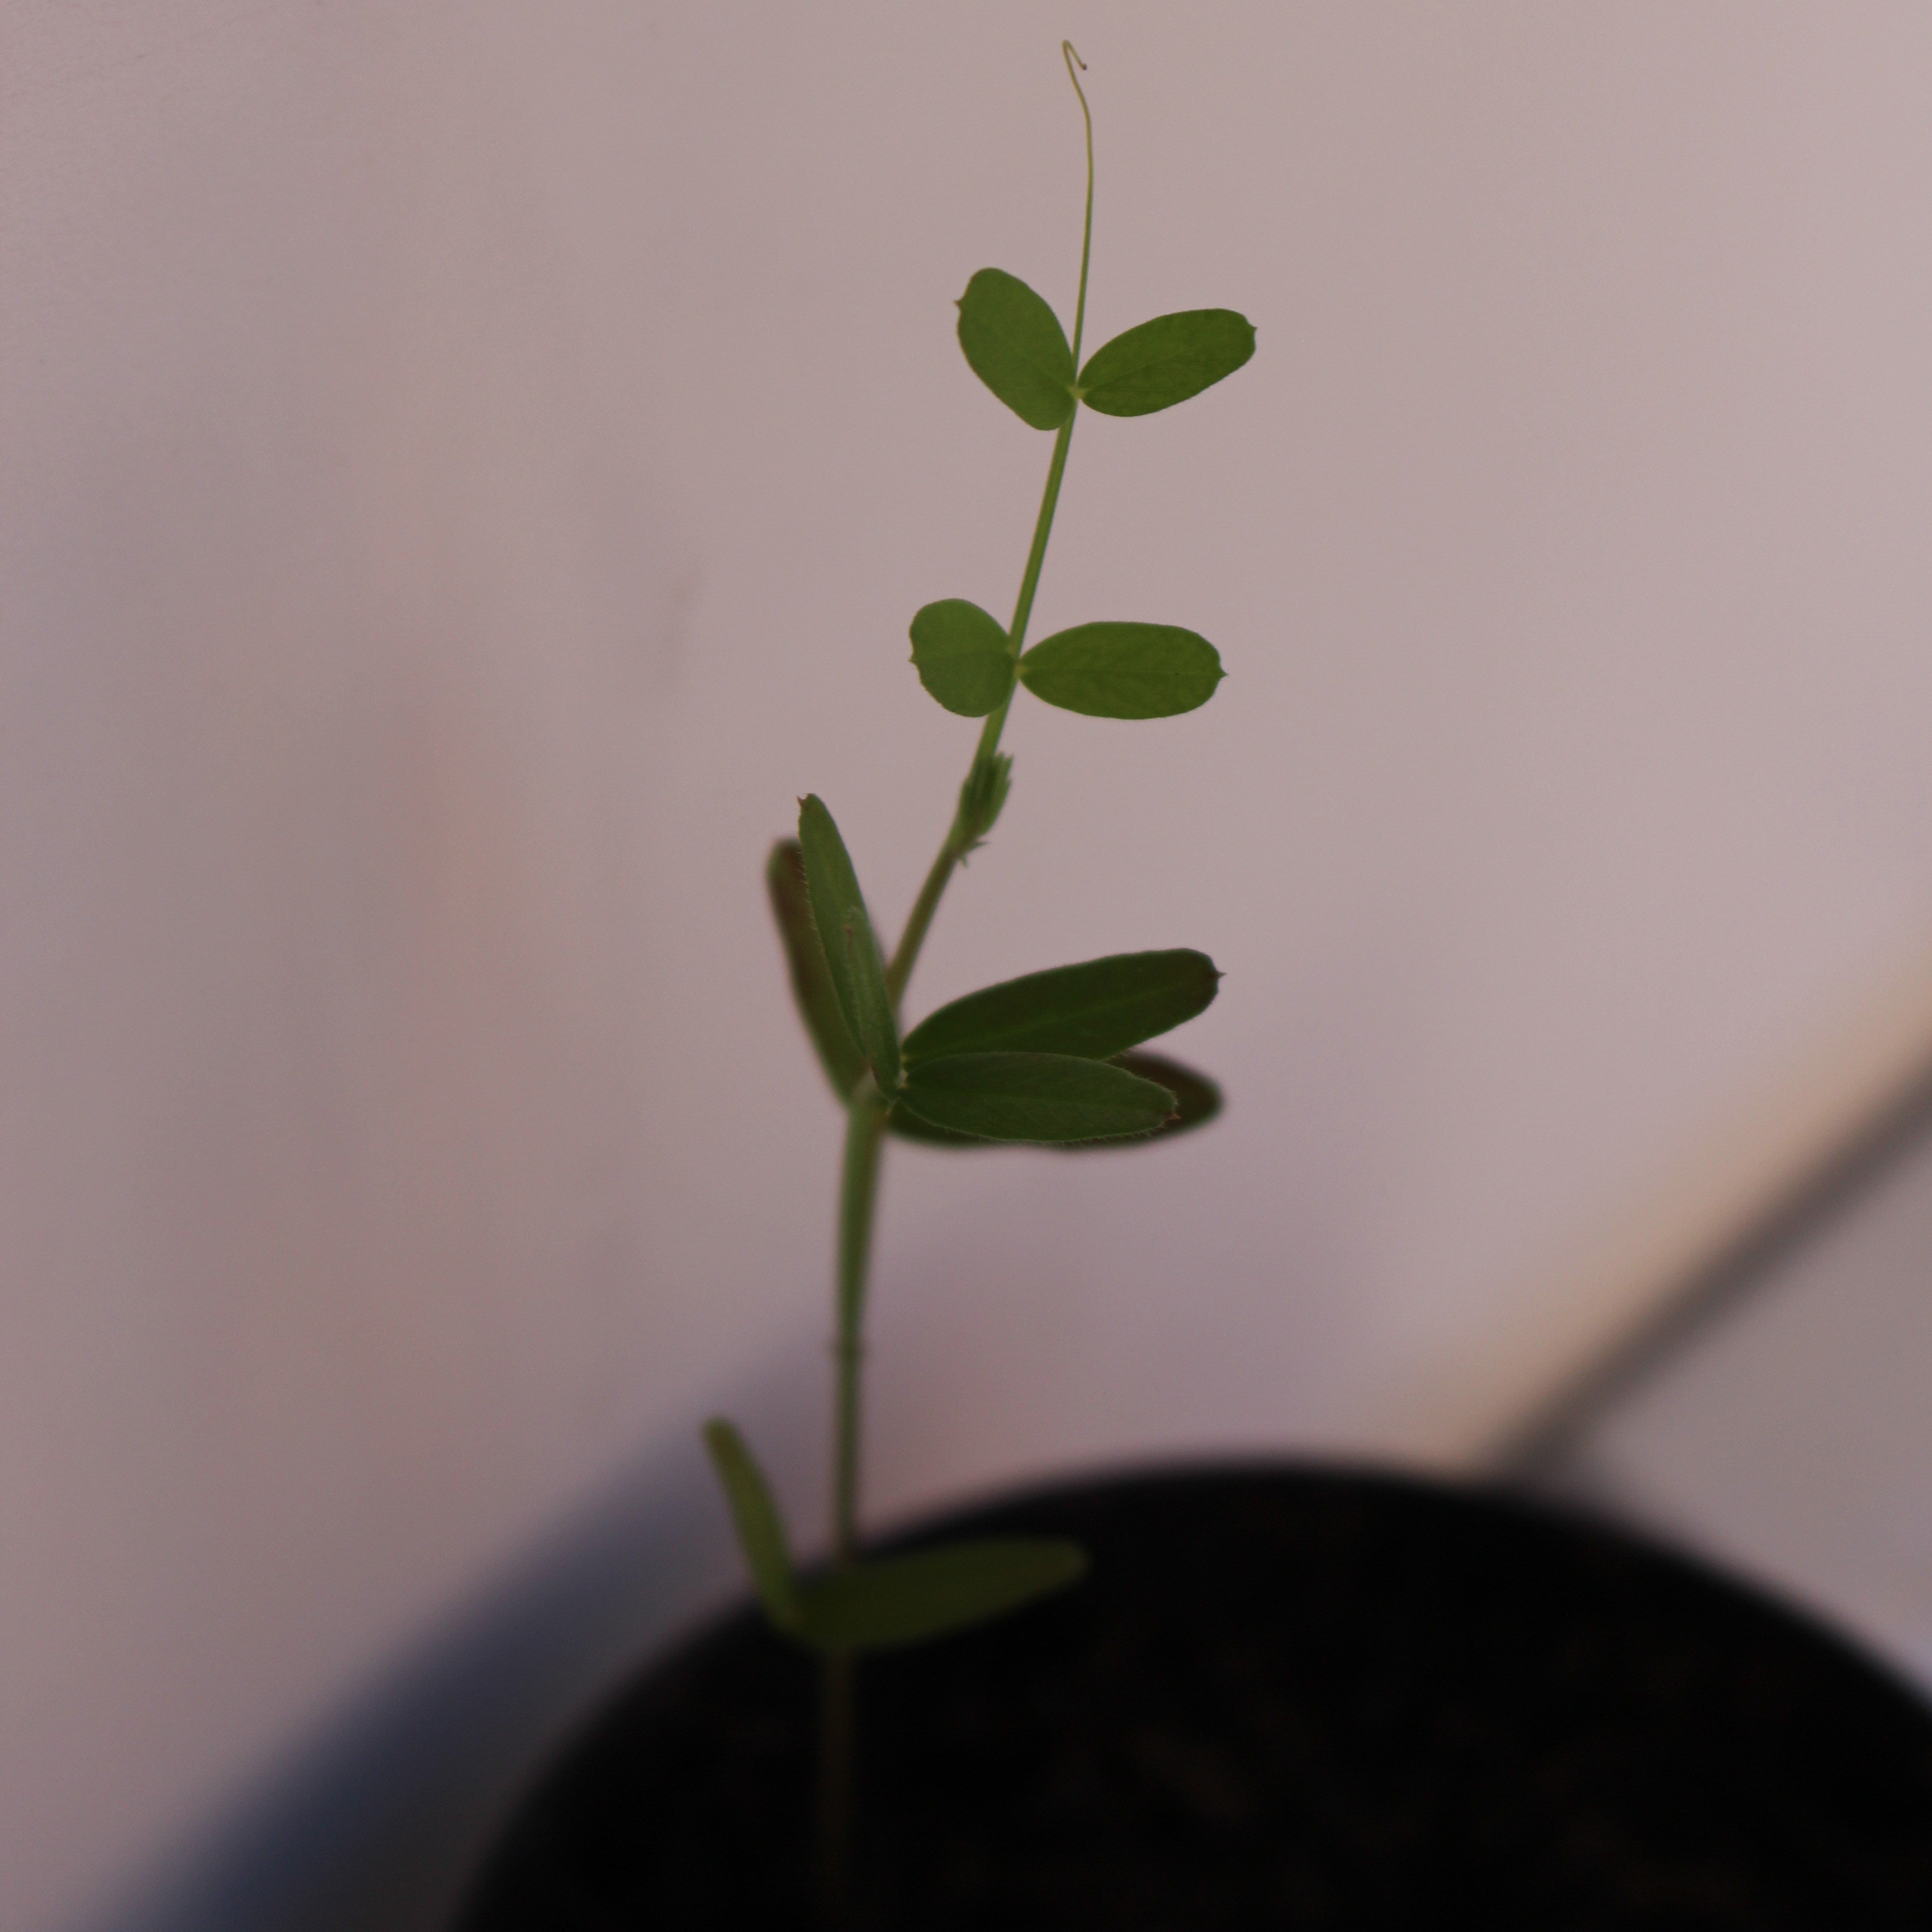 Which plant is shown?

Vicia sativa
